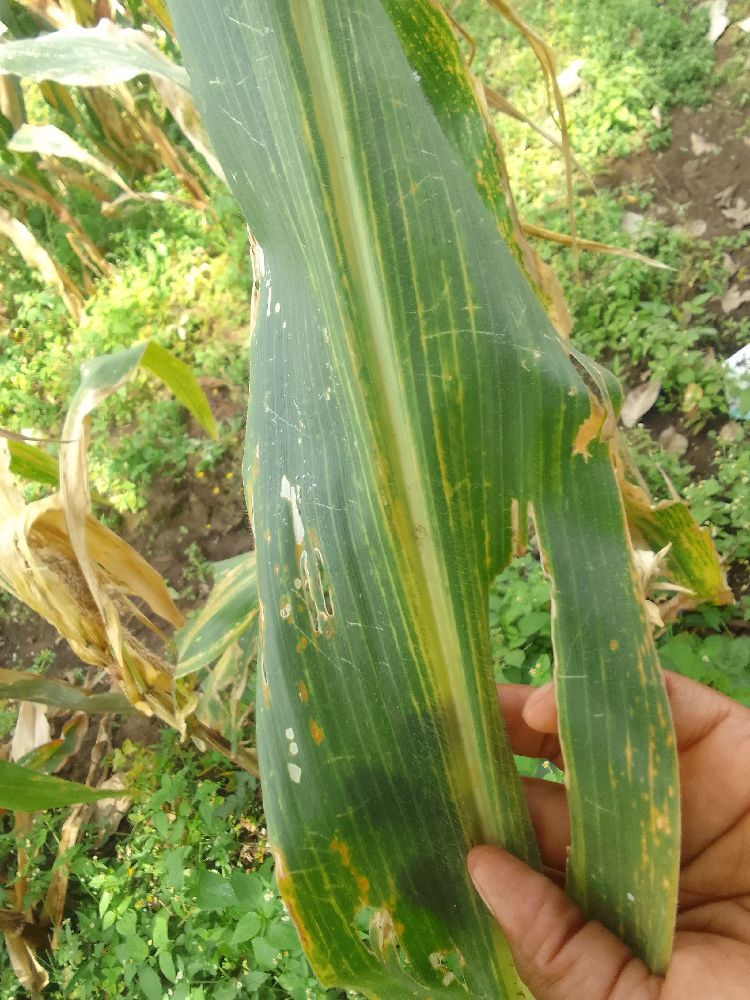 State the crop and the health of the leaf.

maize, maize lethal necrosis
